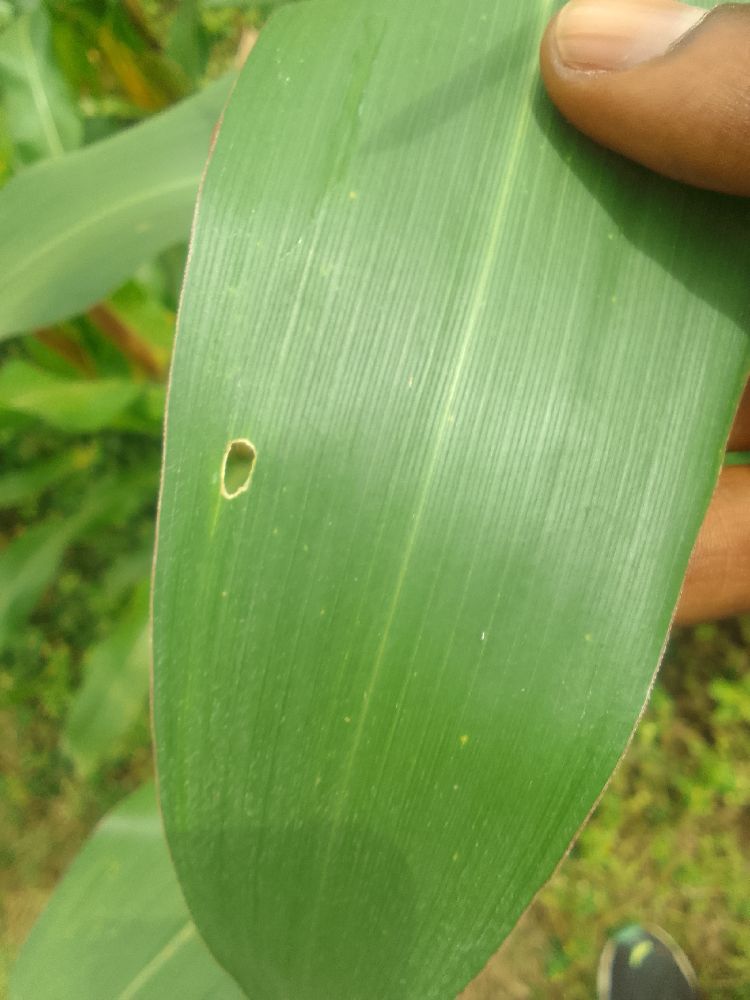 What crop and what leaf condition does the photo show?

maize, healthy
